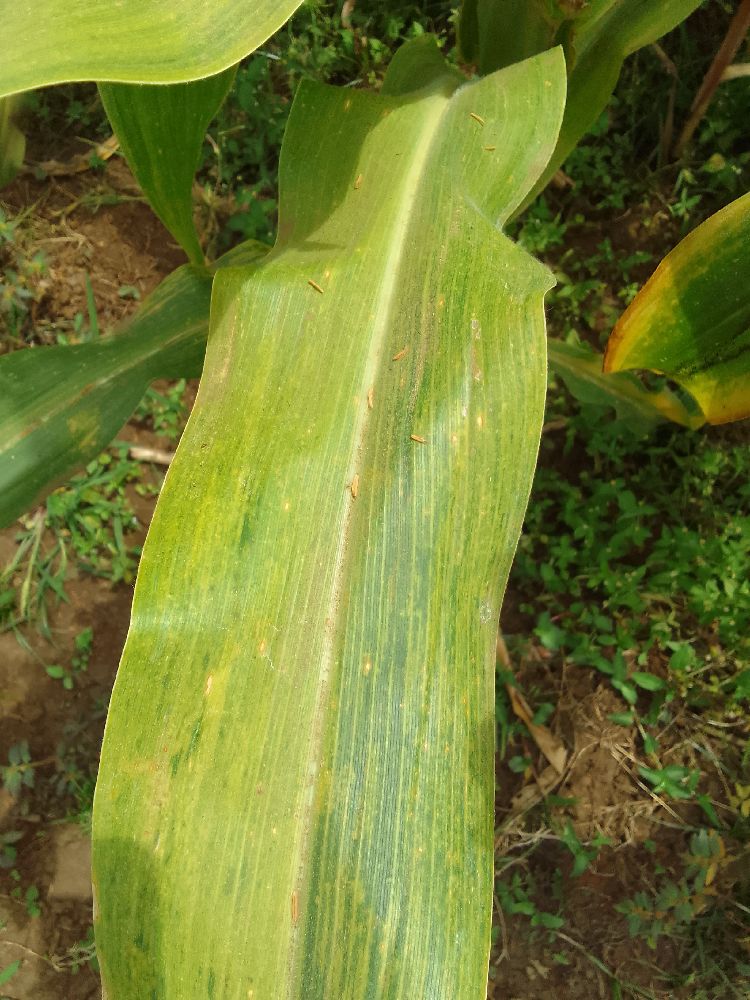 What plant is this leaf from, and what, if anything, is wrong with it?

maize, maize lethal necrosis
